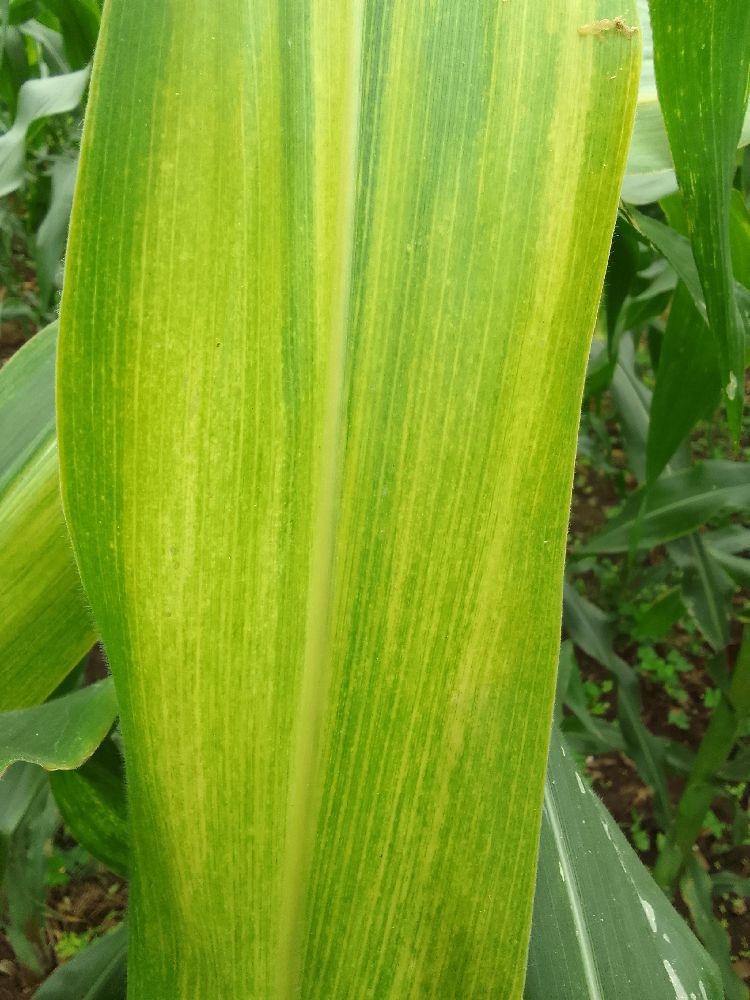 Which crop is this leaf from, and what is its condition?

maize, maize lethal necrosis
